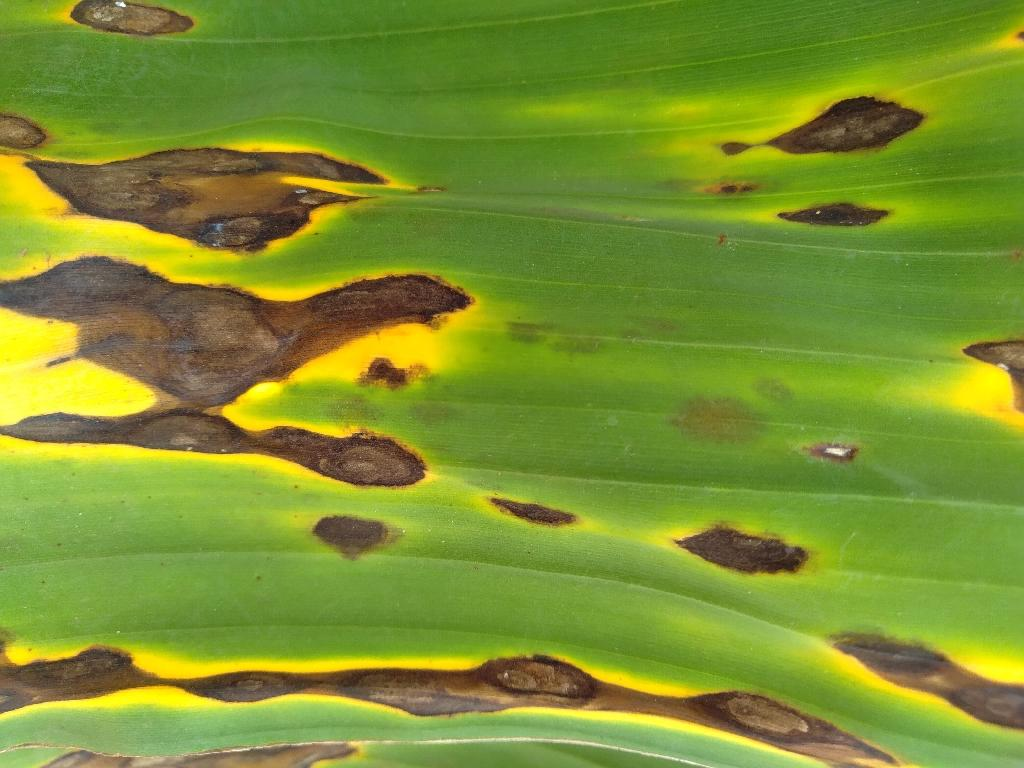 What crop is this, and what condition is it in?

banana, black sigatoka
